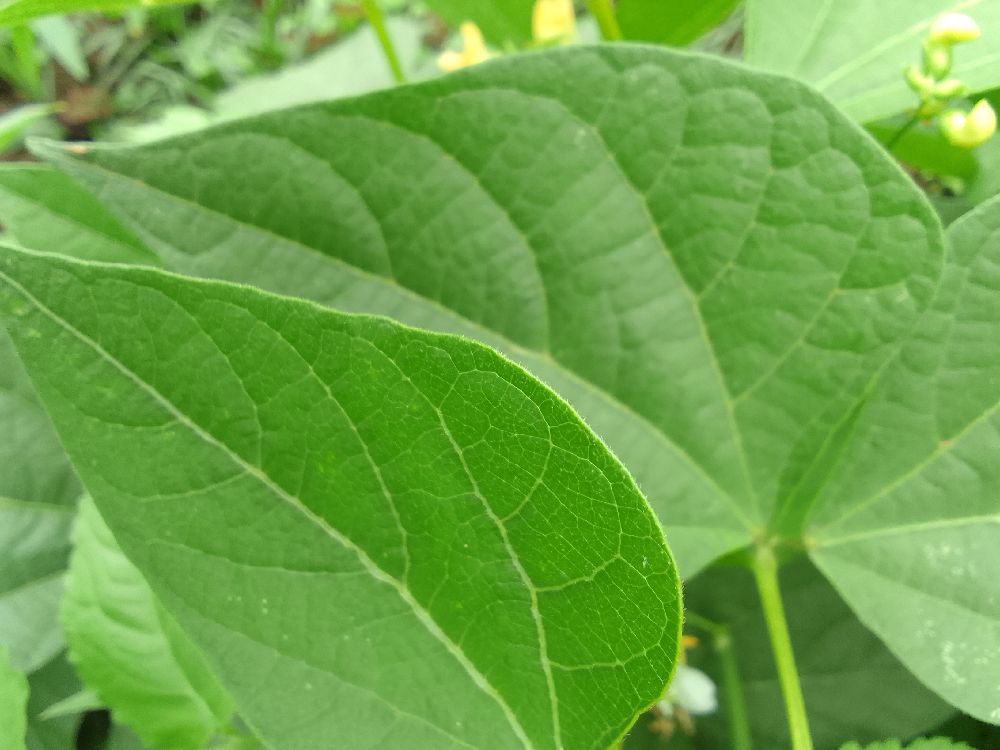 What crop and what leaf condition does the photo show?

common bean, healthy
